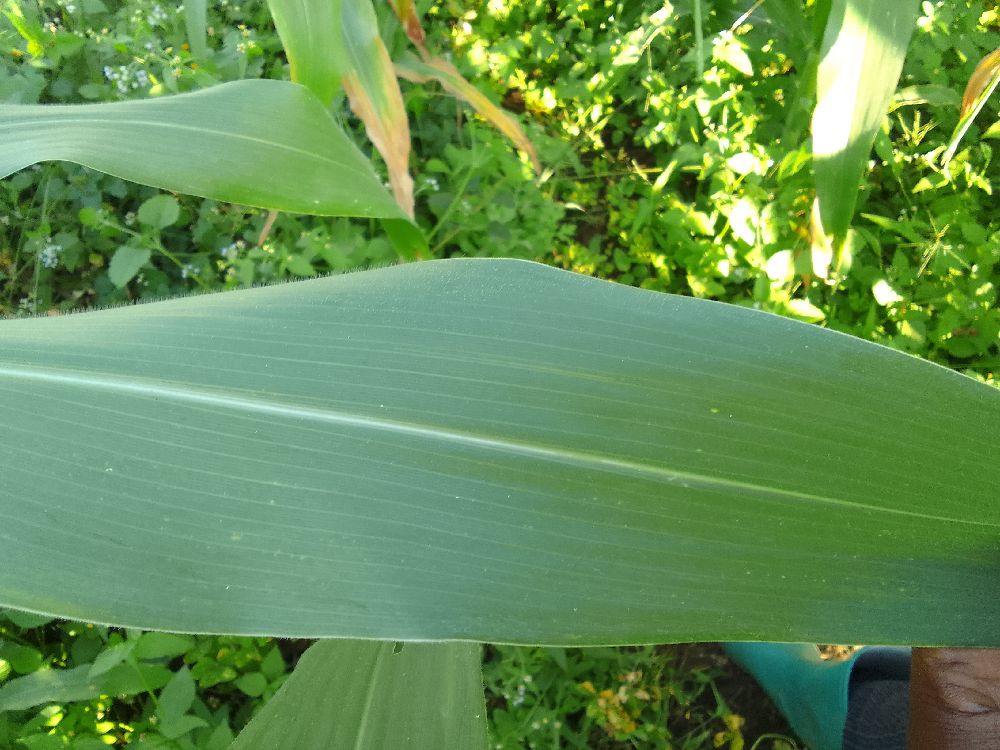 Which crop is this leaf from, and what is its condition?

maize, healthy
